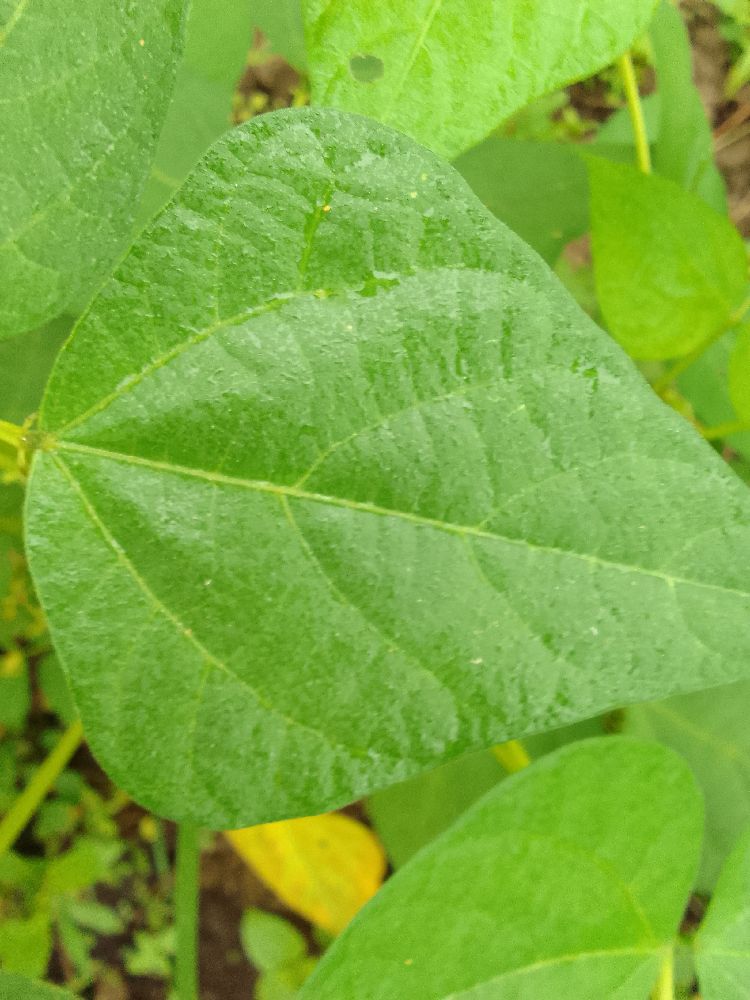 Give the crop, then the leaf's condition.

common bean, healthy
